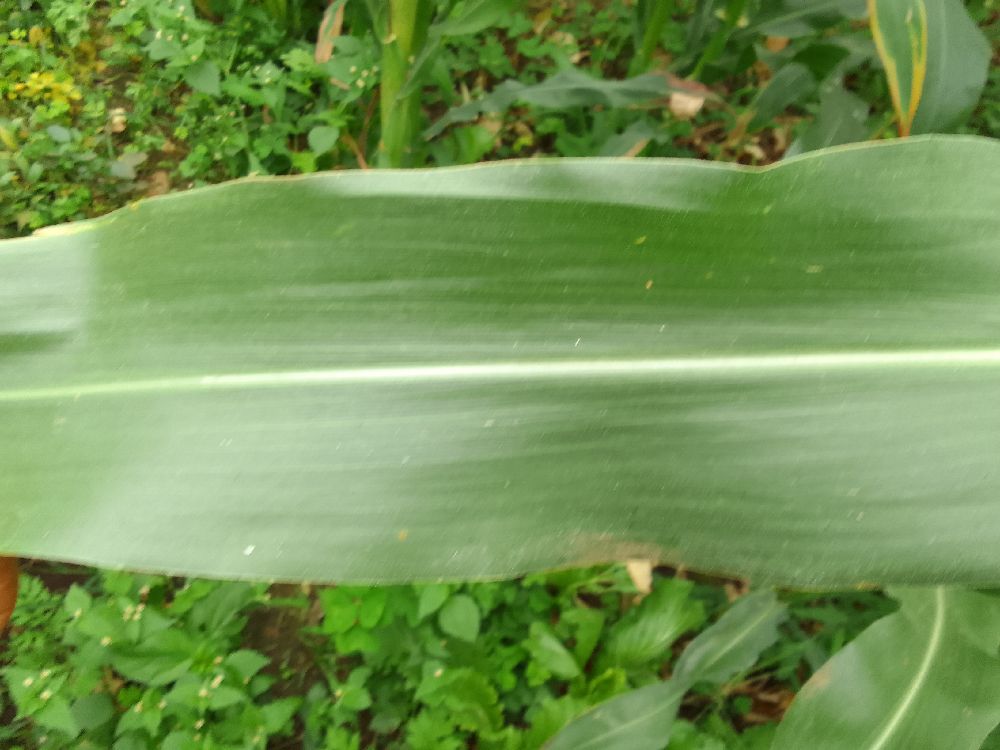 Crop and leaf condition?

maize, healthy
